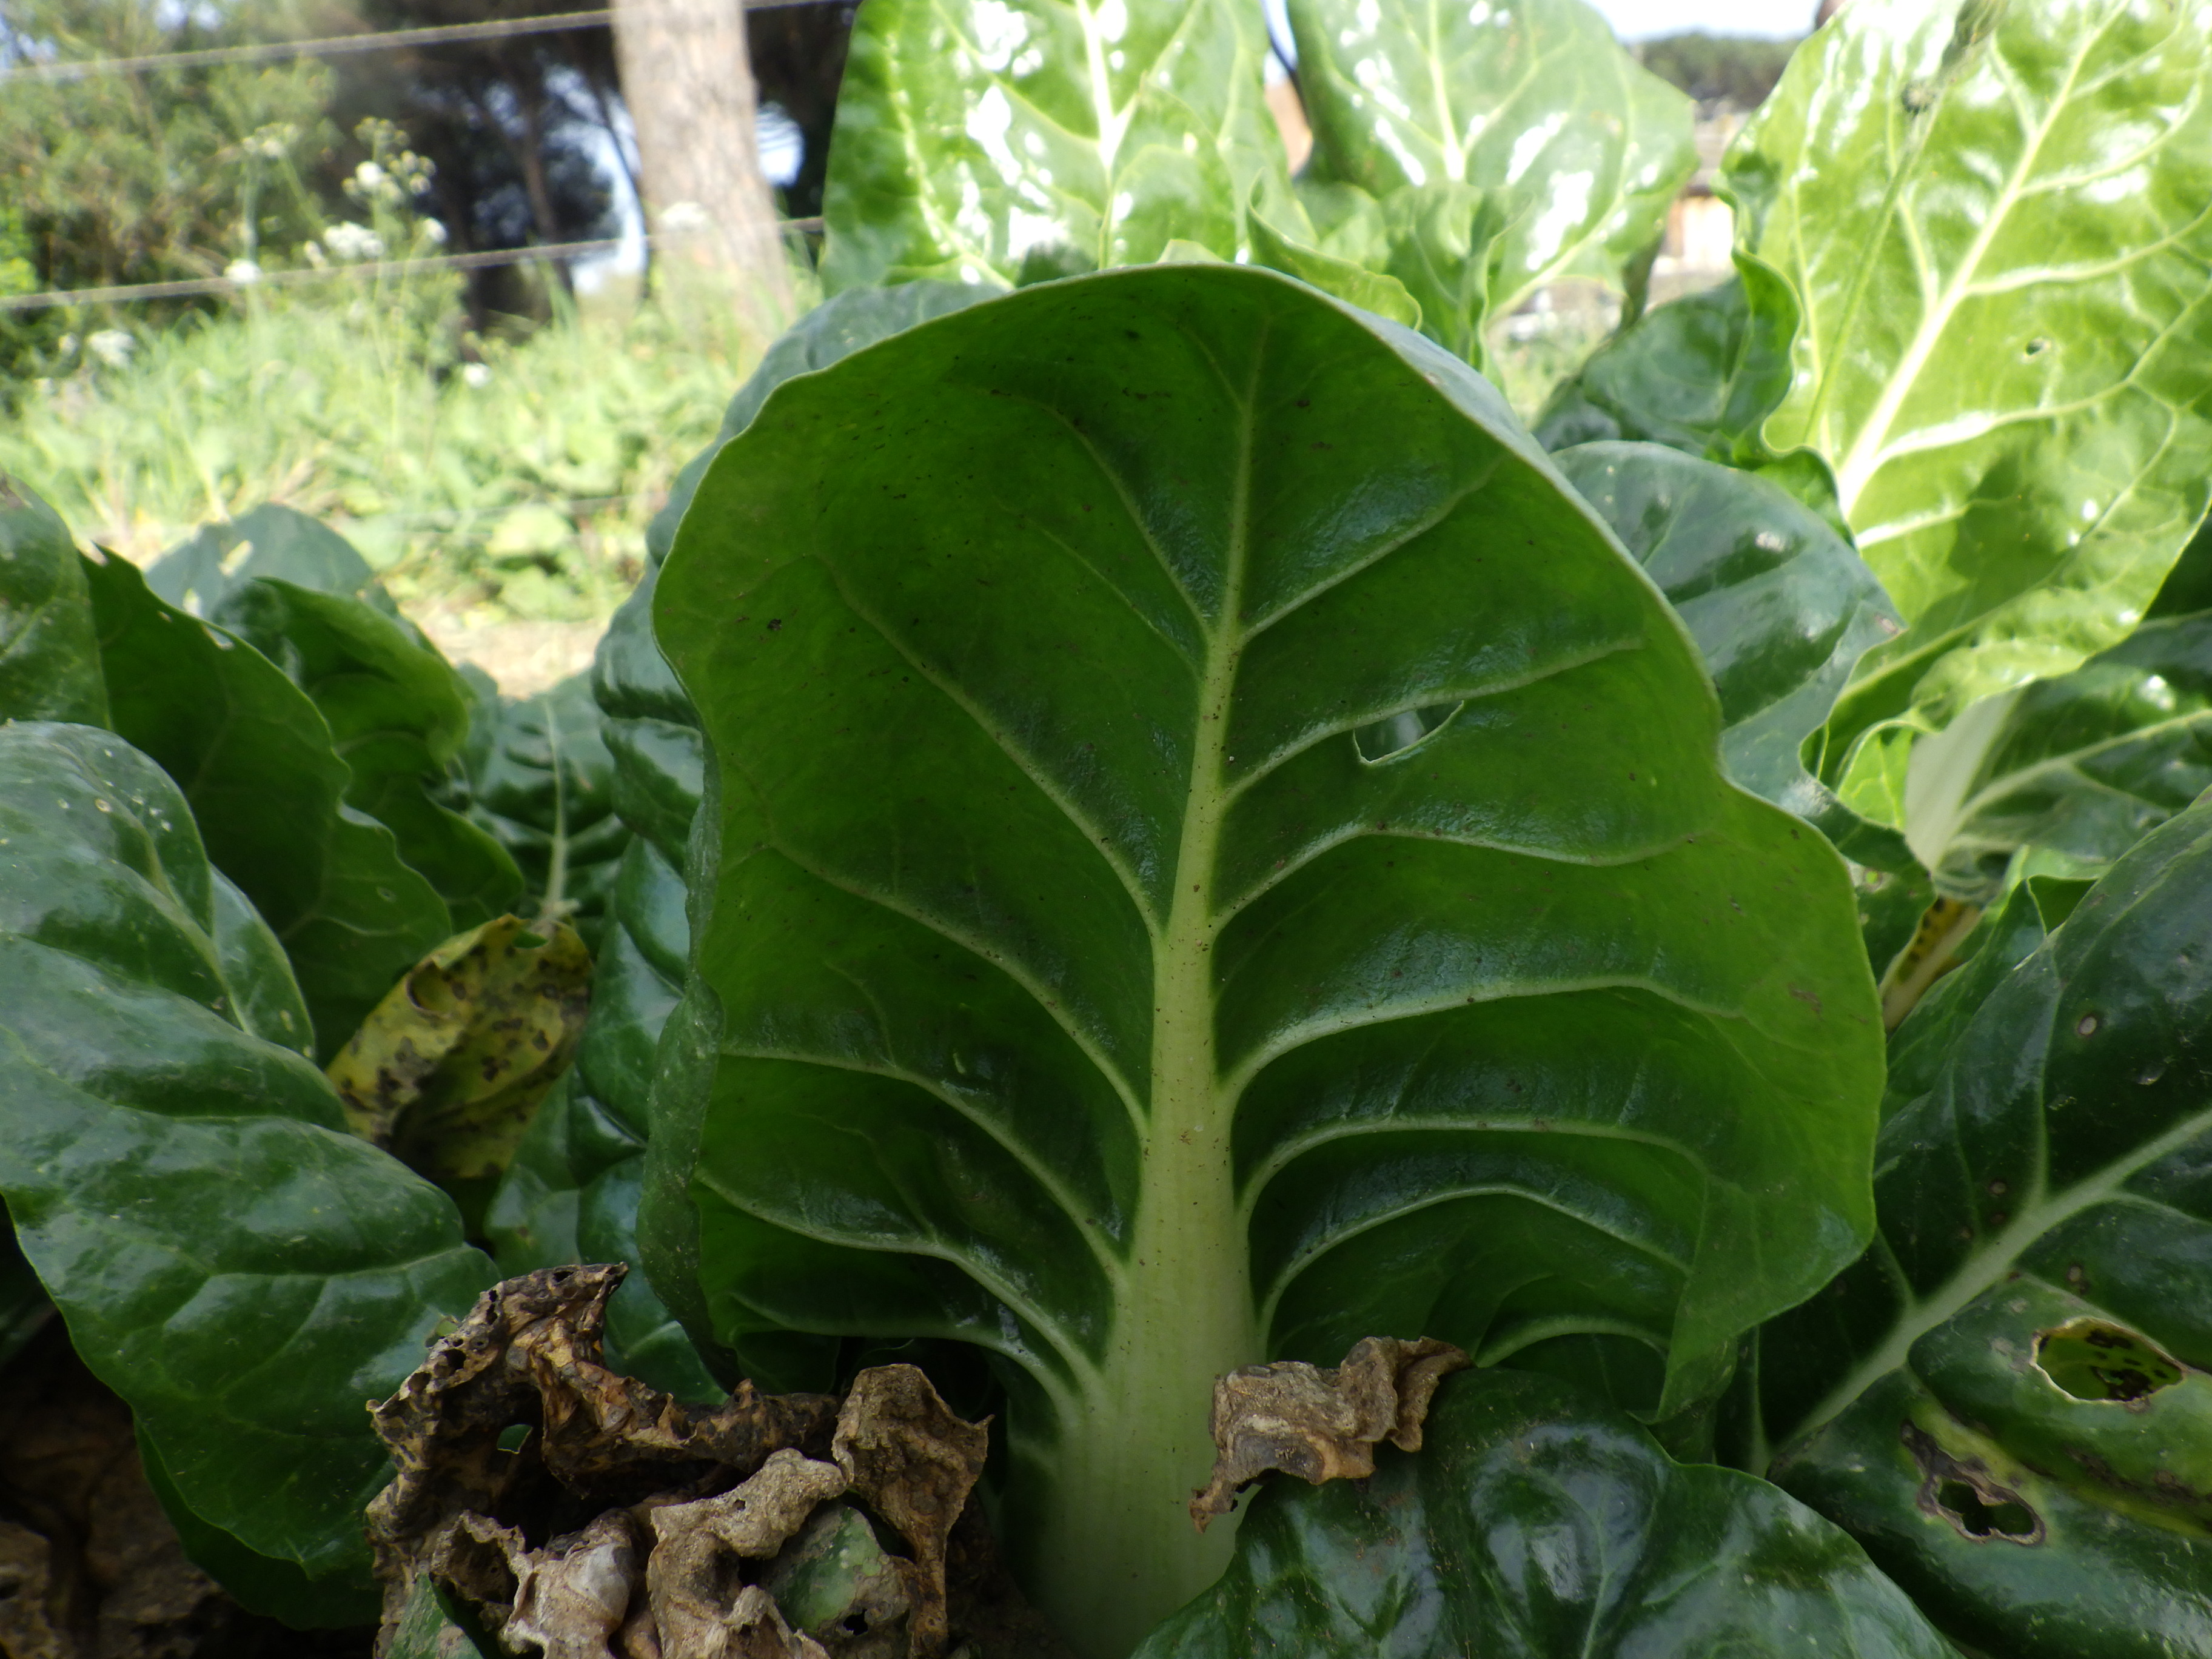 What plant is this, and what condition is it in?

chard, cercospora, phytophagous
